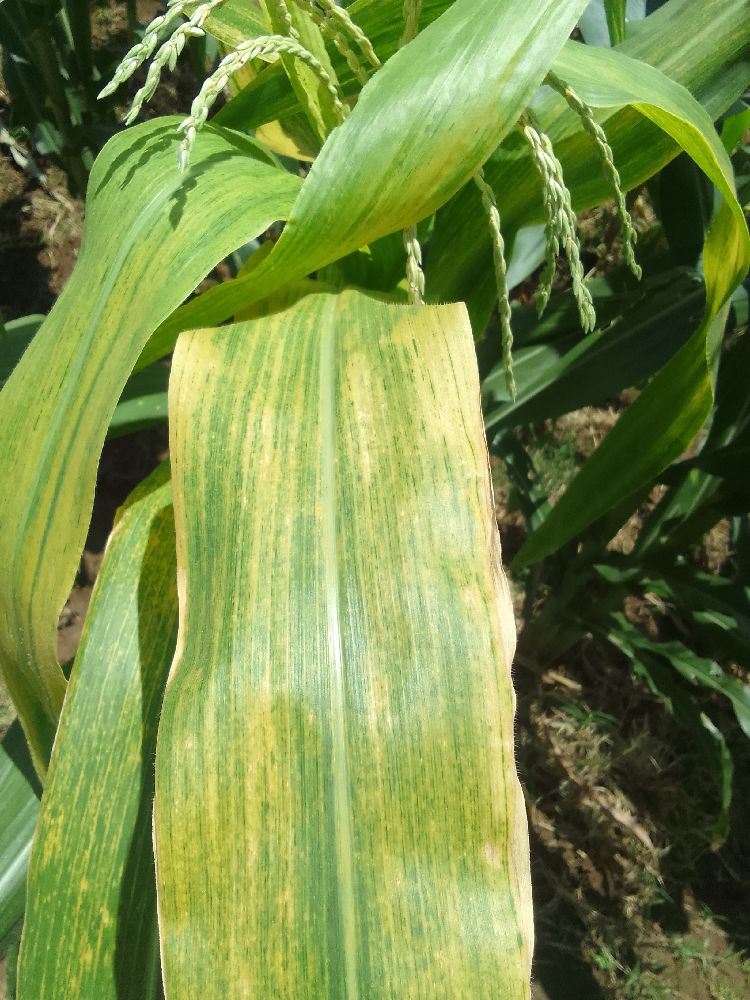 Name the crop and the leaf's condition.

maize, maize lethal necrosis
